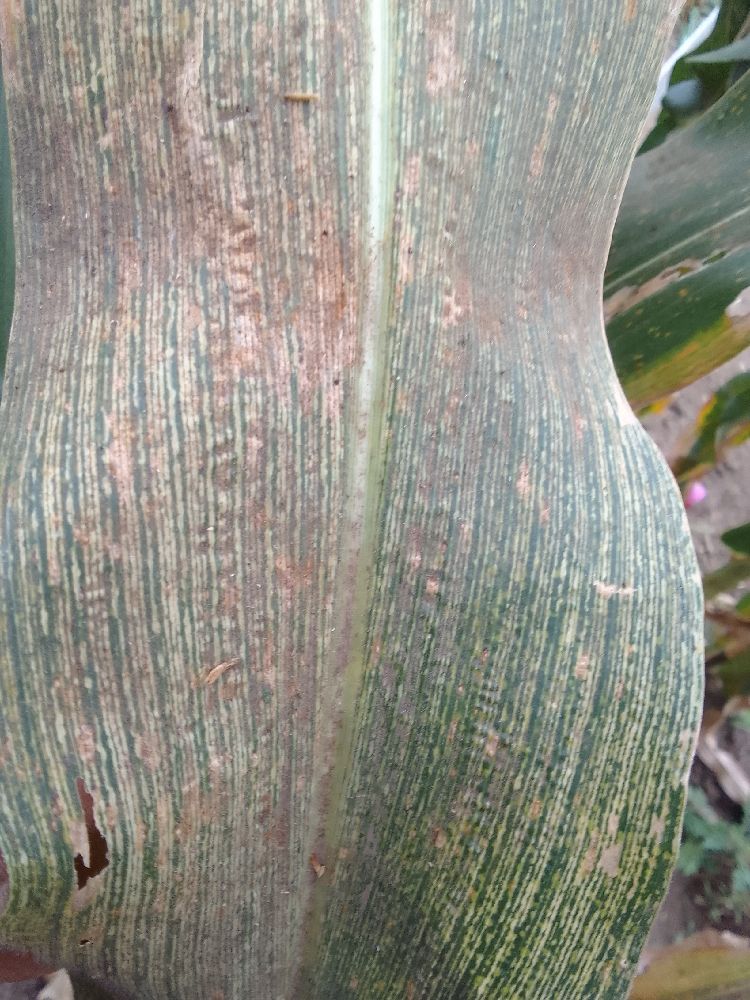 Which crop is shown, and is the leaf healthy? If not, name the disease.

maize, maize streak virus
